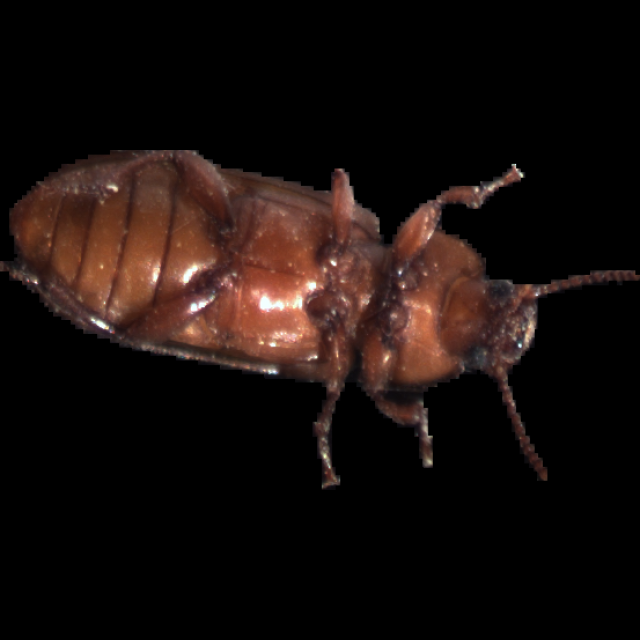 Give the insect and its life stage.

mealworm beetle
